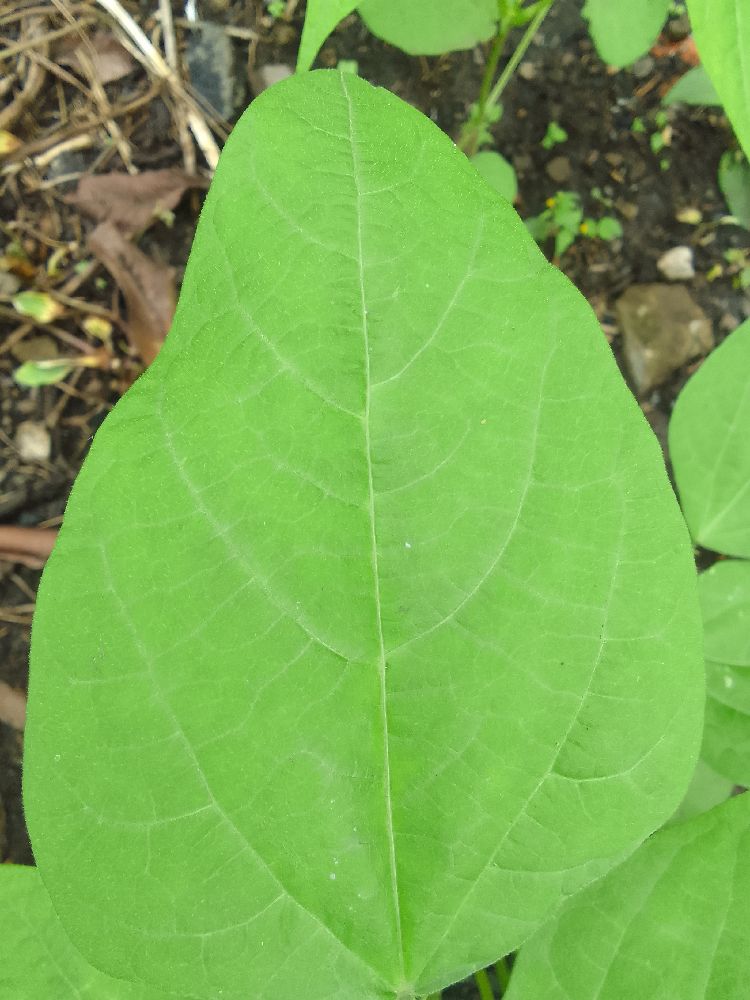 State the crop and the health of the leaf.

common bean, healthy
